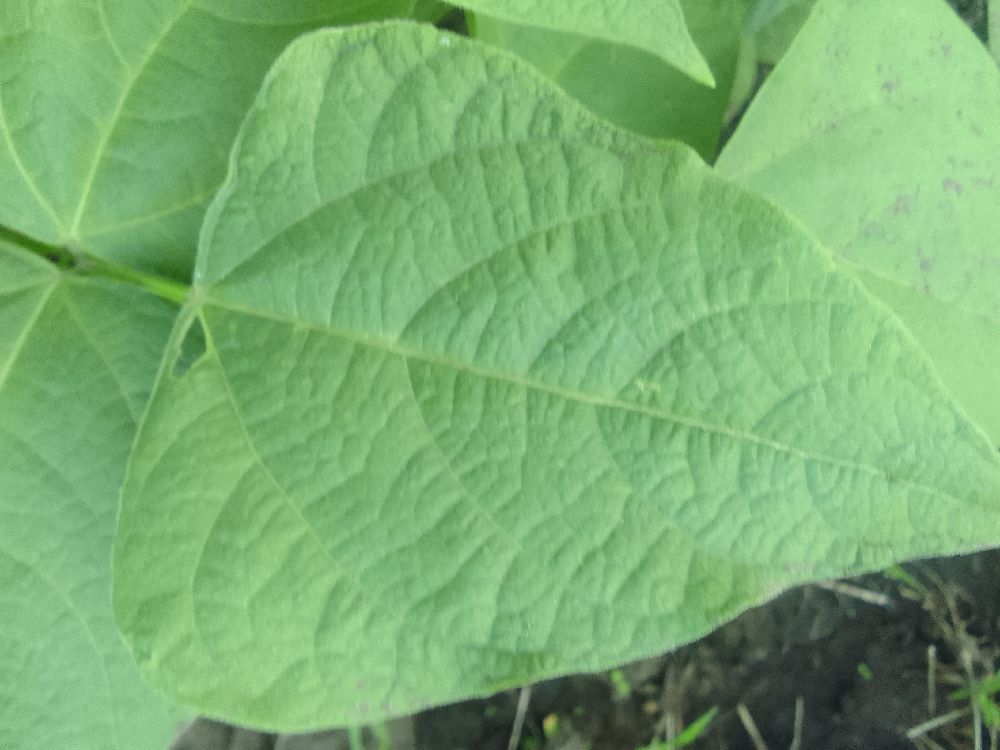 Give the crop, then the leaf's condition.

common bean, healthy
